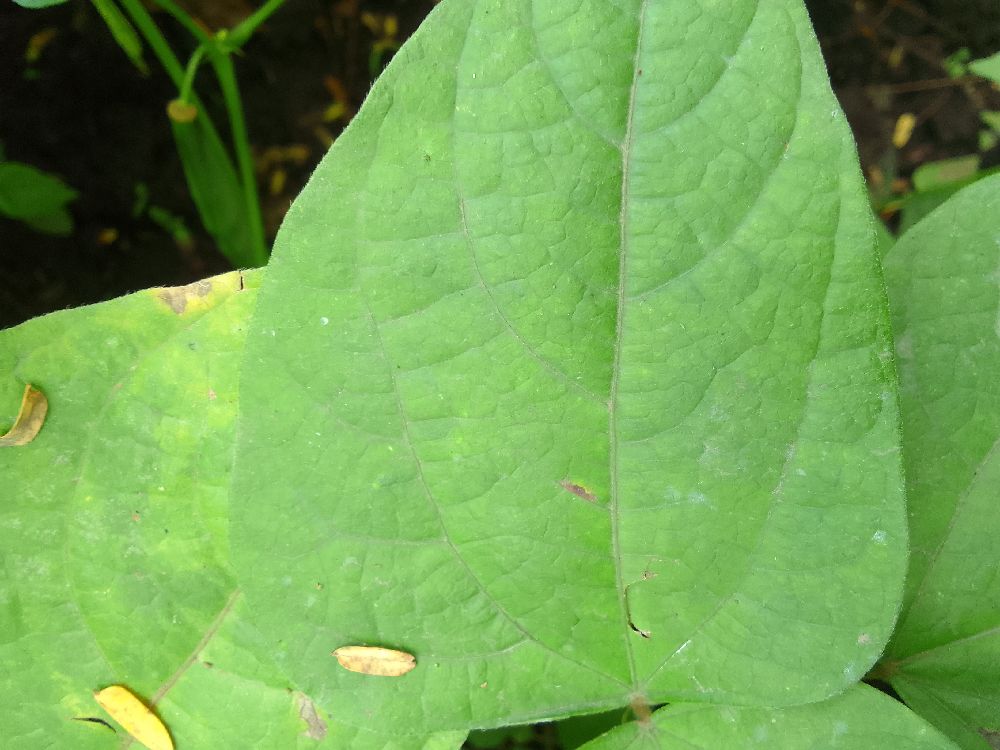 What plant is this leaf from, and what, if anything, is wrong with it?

common bean, healthy
